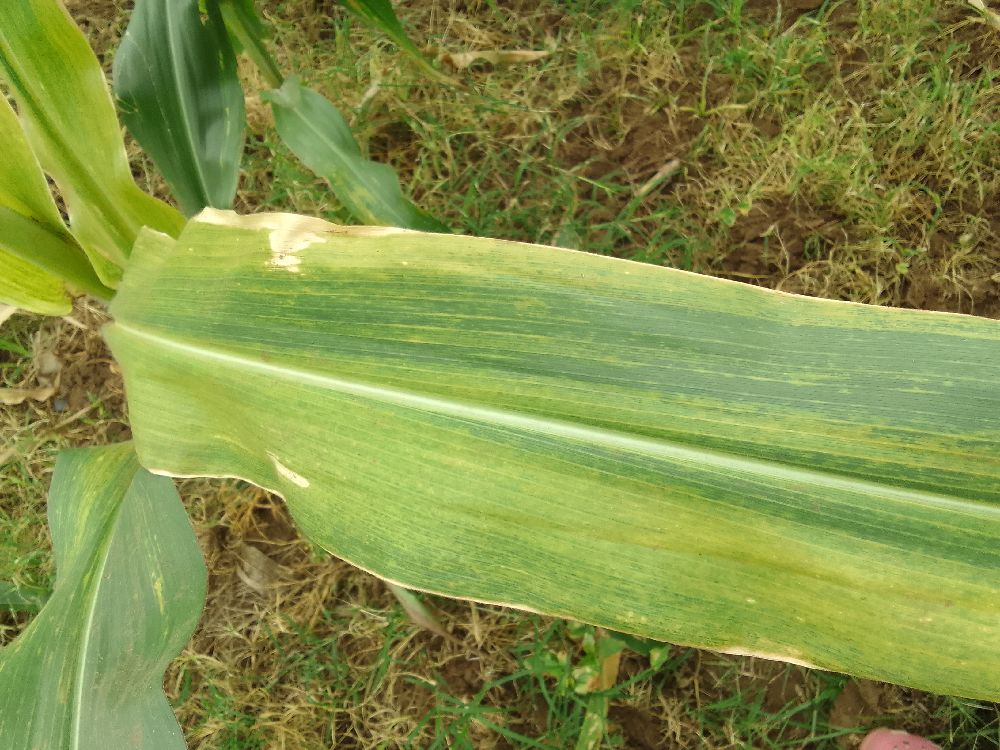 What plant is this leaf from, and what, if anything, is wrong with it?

maize, maize lethal necrosis
